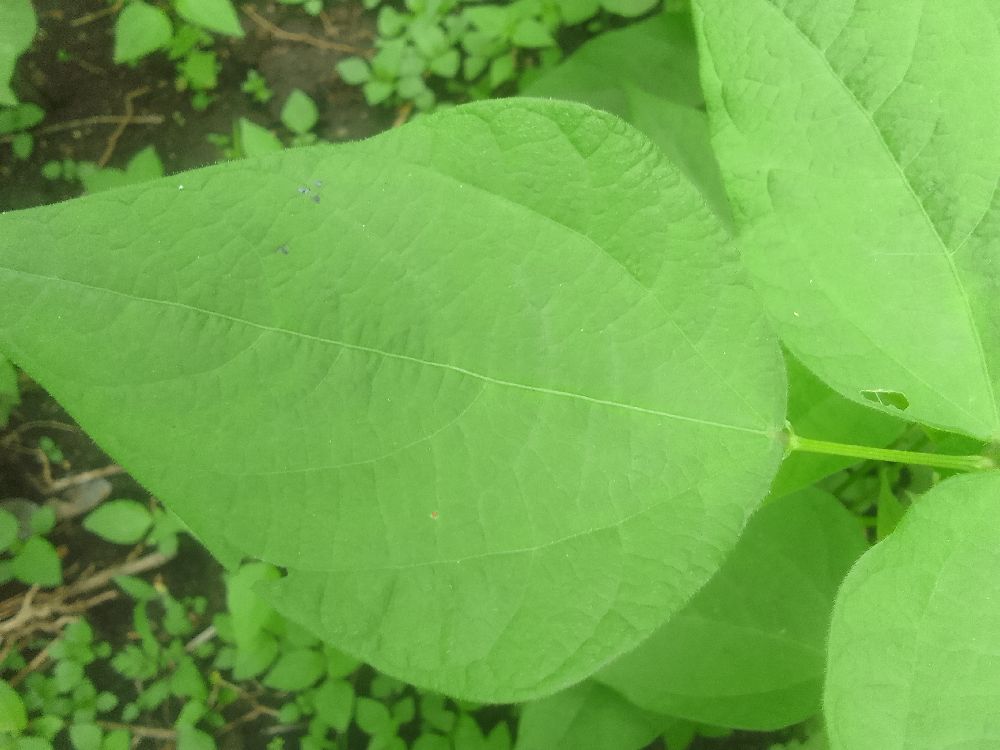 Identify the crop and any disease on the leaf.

common bean, healthy
